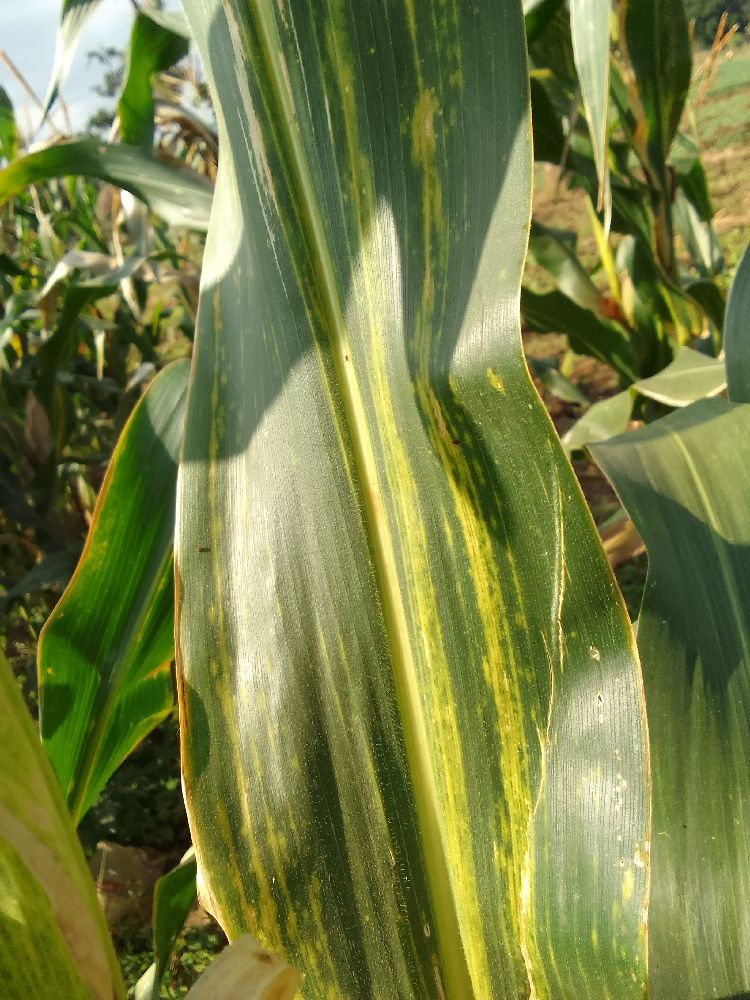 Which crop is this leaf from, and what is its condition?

maize, maize lethal necrosis
